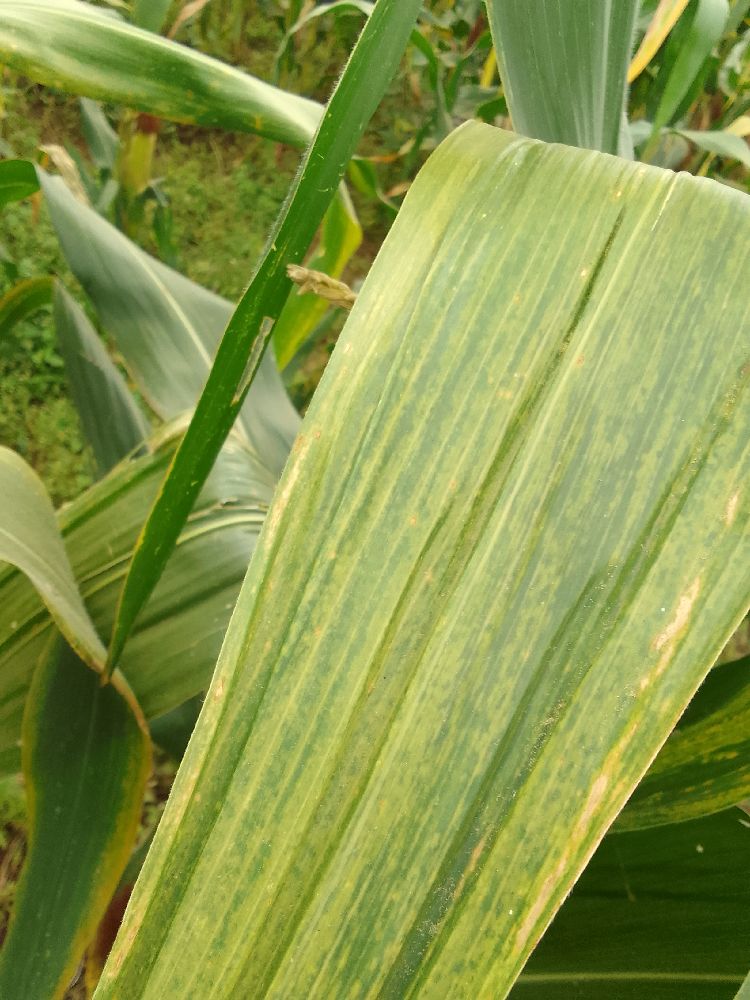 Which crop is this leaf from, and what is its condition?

maize, maize lethal necrosis
